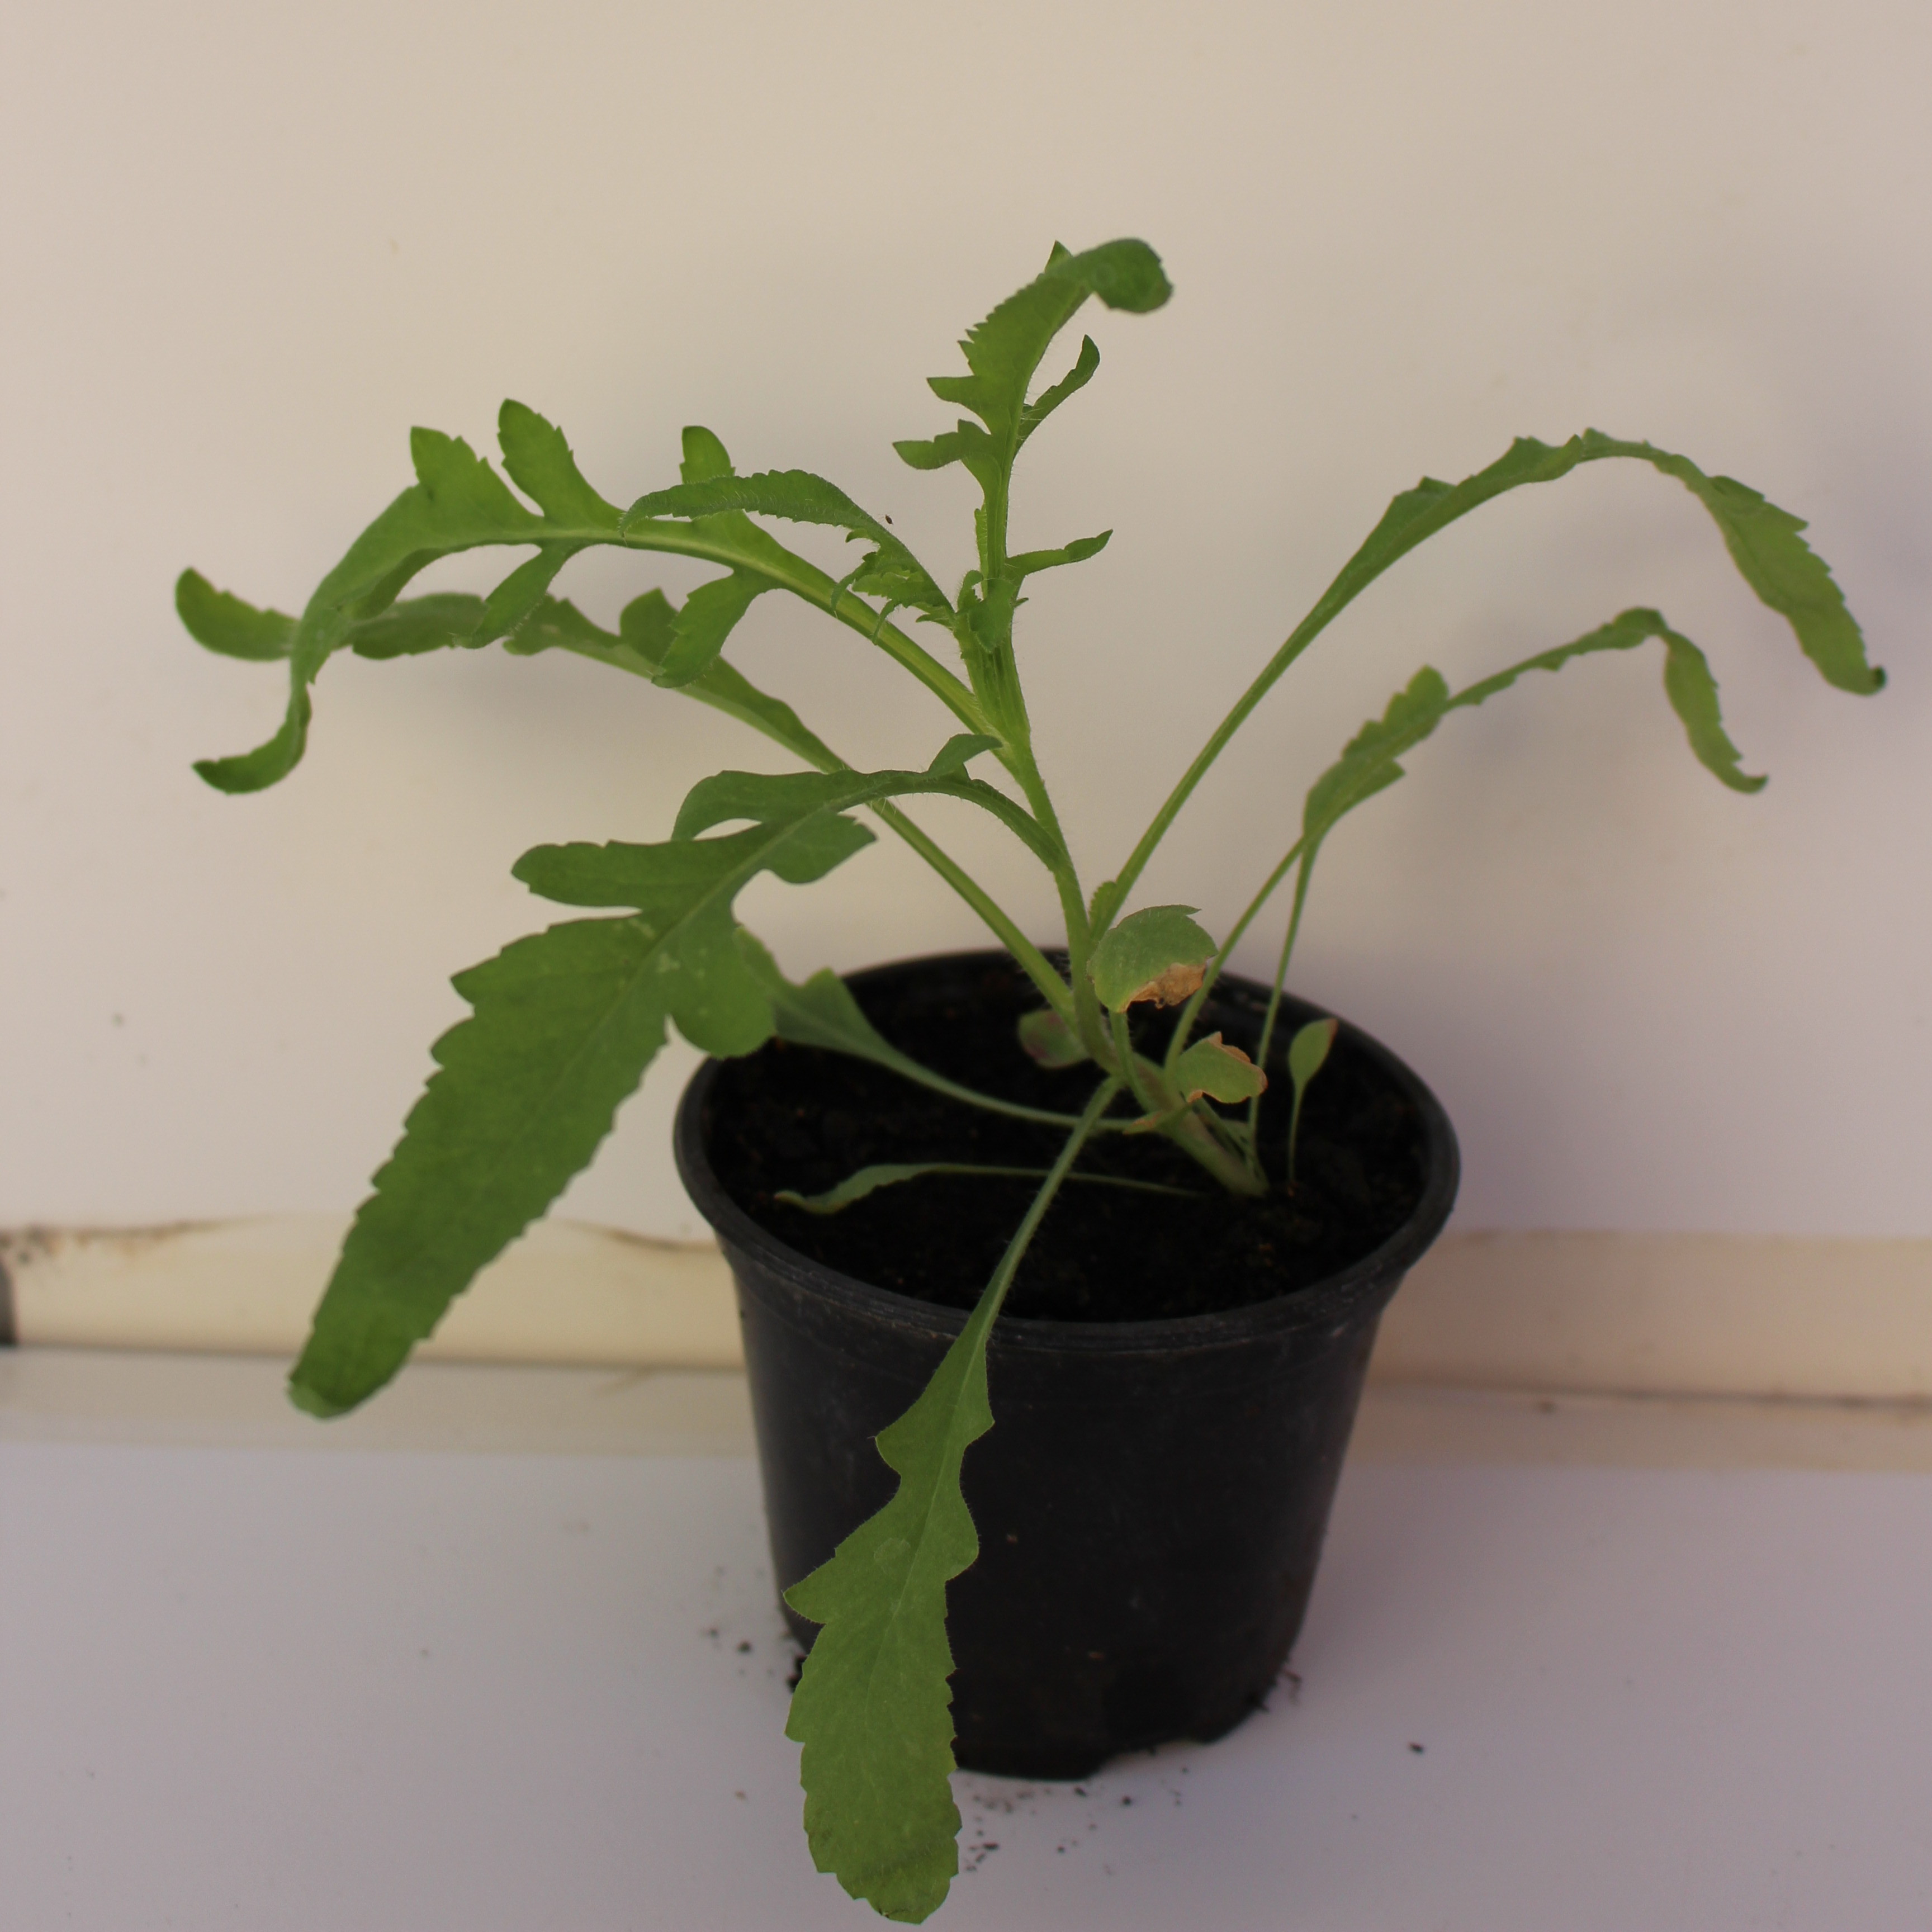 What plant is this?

Papaver rhoeas
